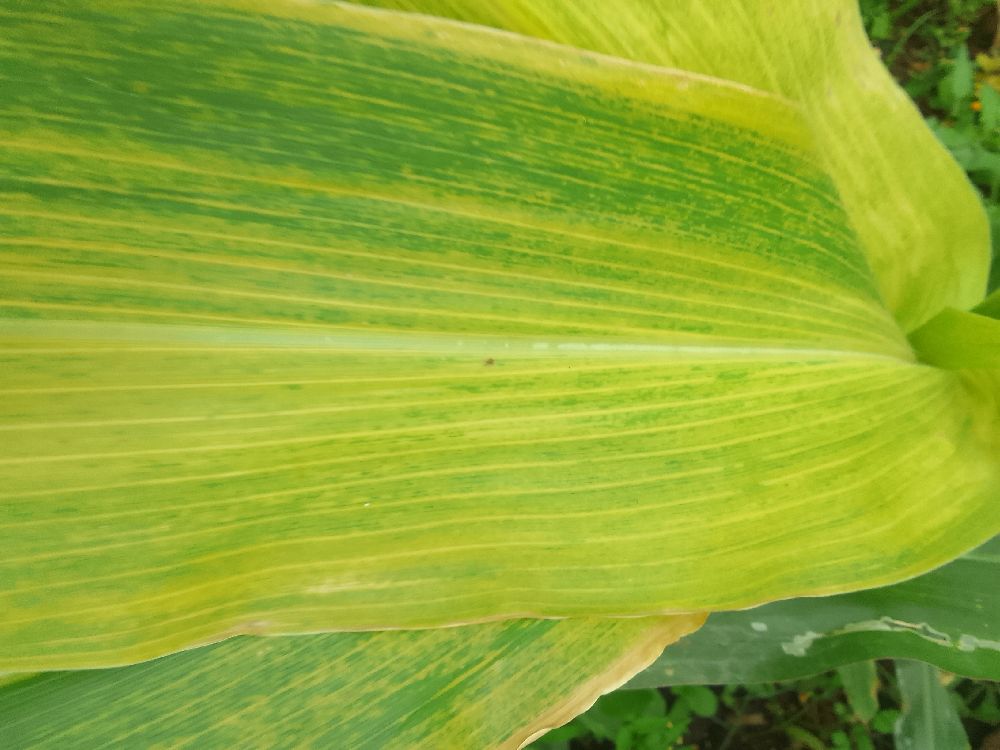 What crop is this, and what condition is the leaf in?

maize, maize lethal necrosis
